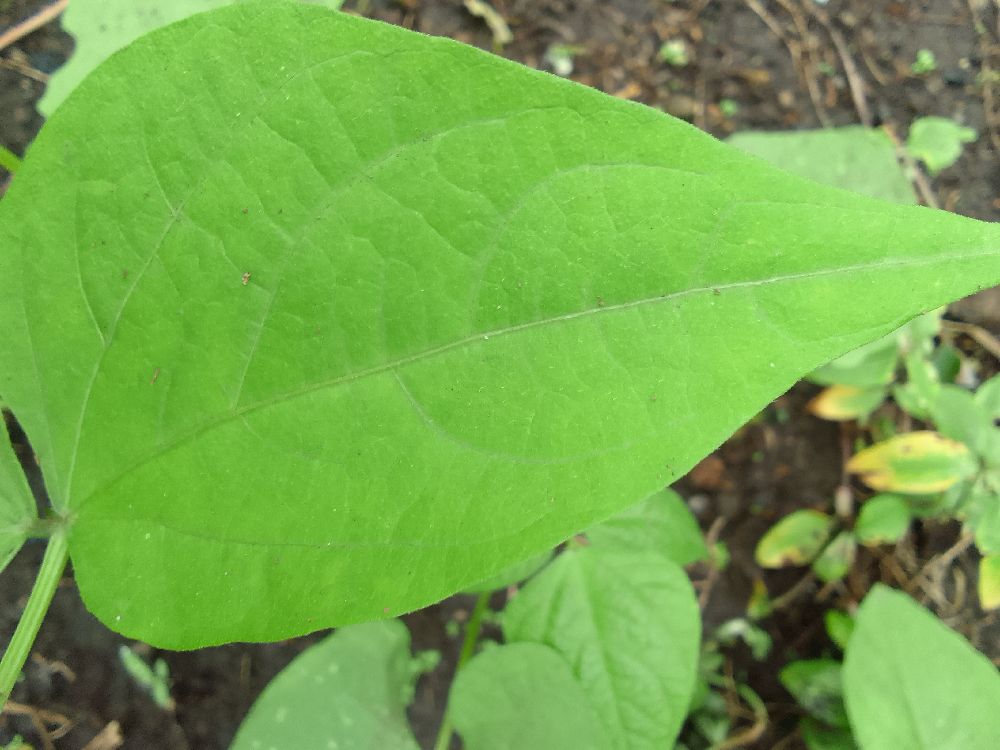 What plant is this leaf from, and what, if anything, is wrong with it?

common bean, healthy
